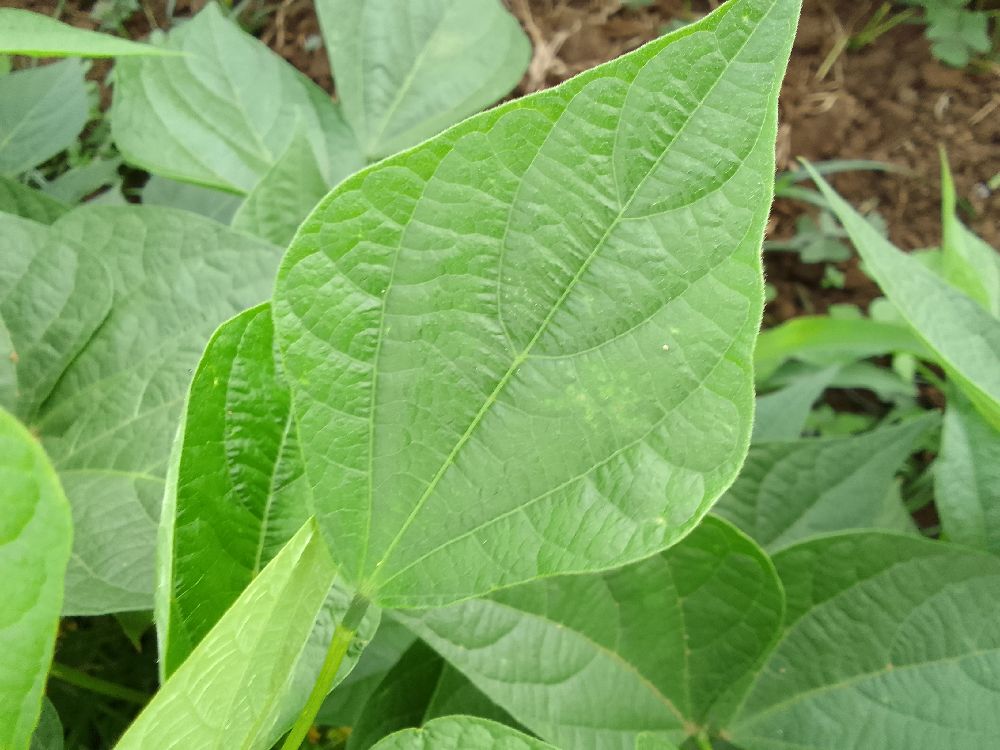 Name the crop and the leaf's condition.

common bean, healthy
